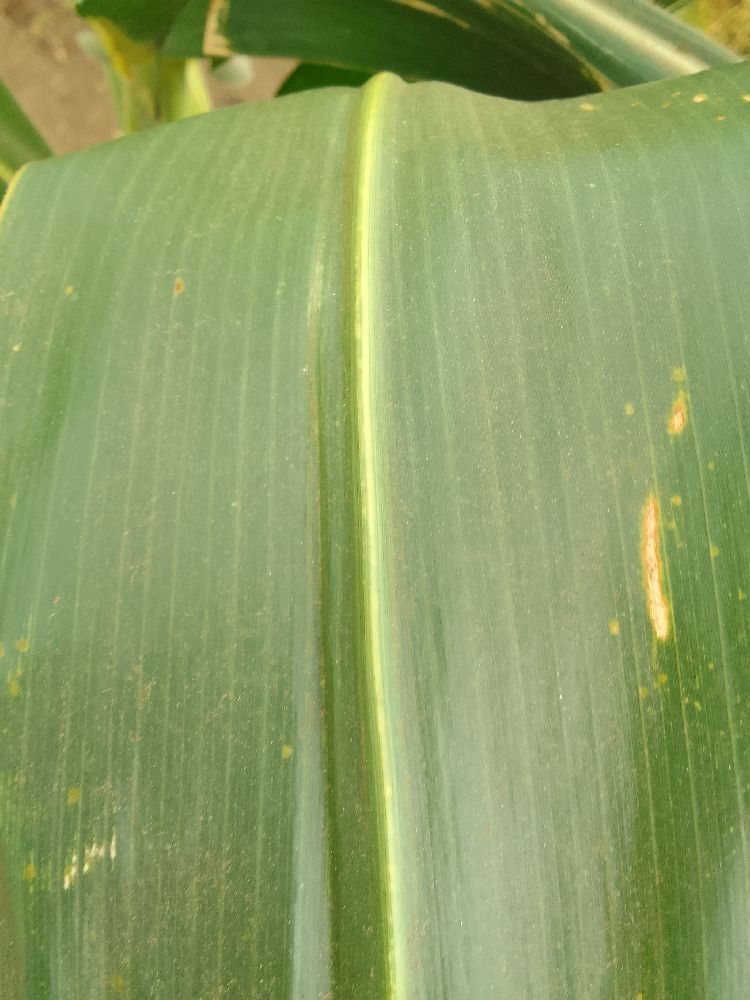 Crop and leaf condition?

maize, healthy
